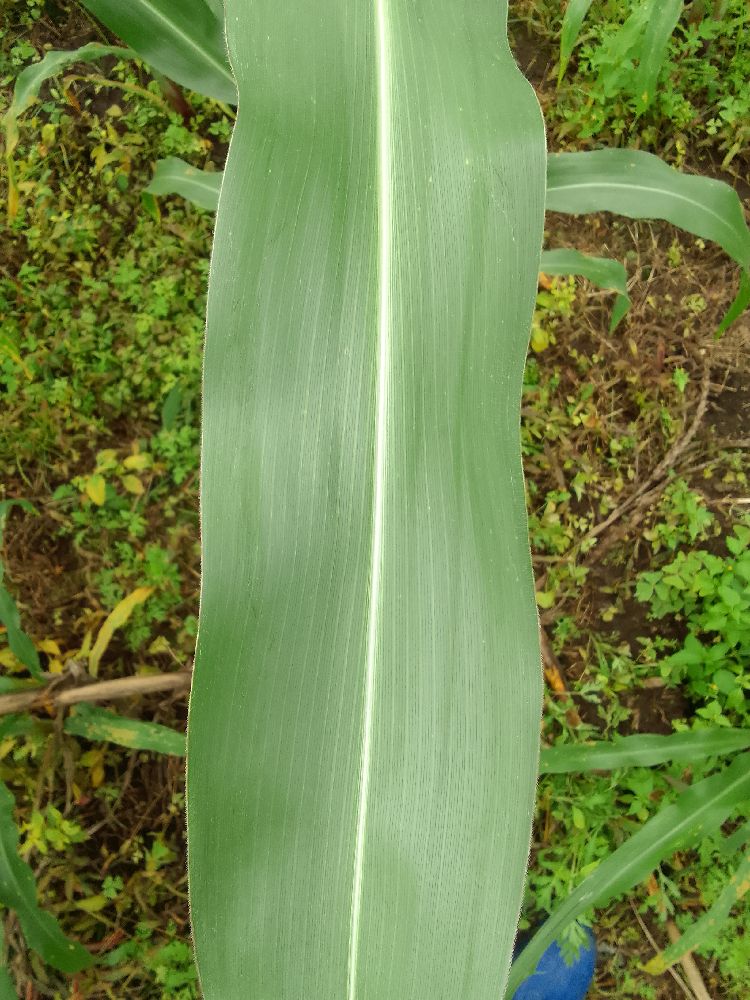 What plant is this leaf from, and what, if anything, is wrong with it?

maize, healthy
